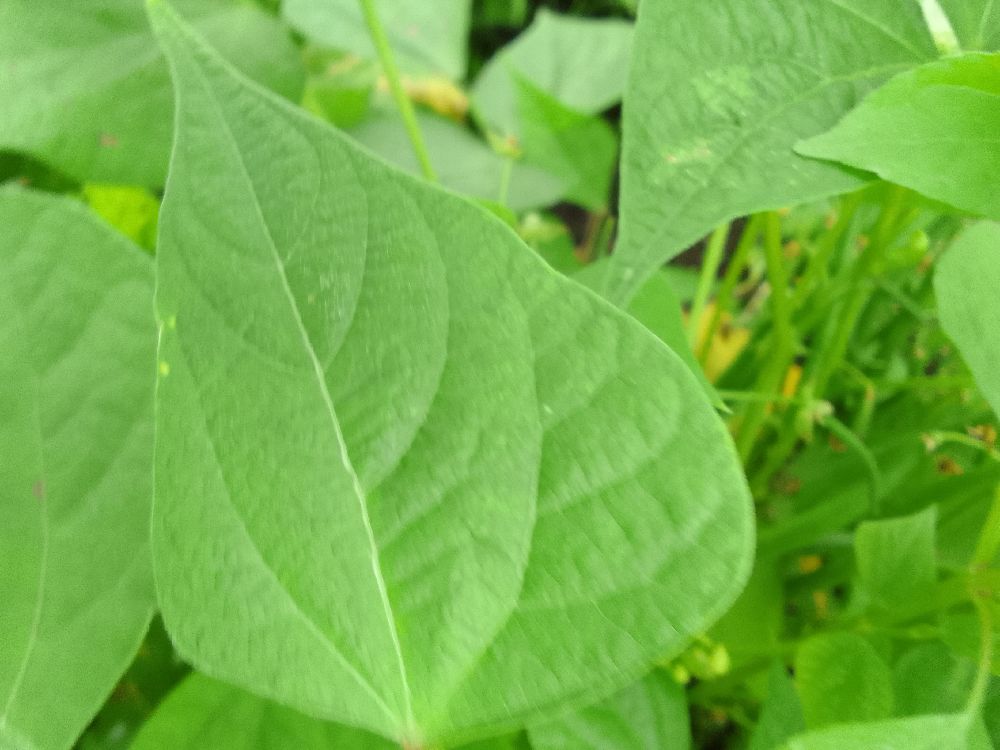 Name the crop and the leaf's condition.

common bean, healthy
